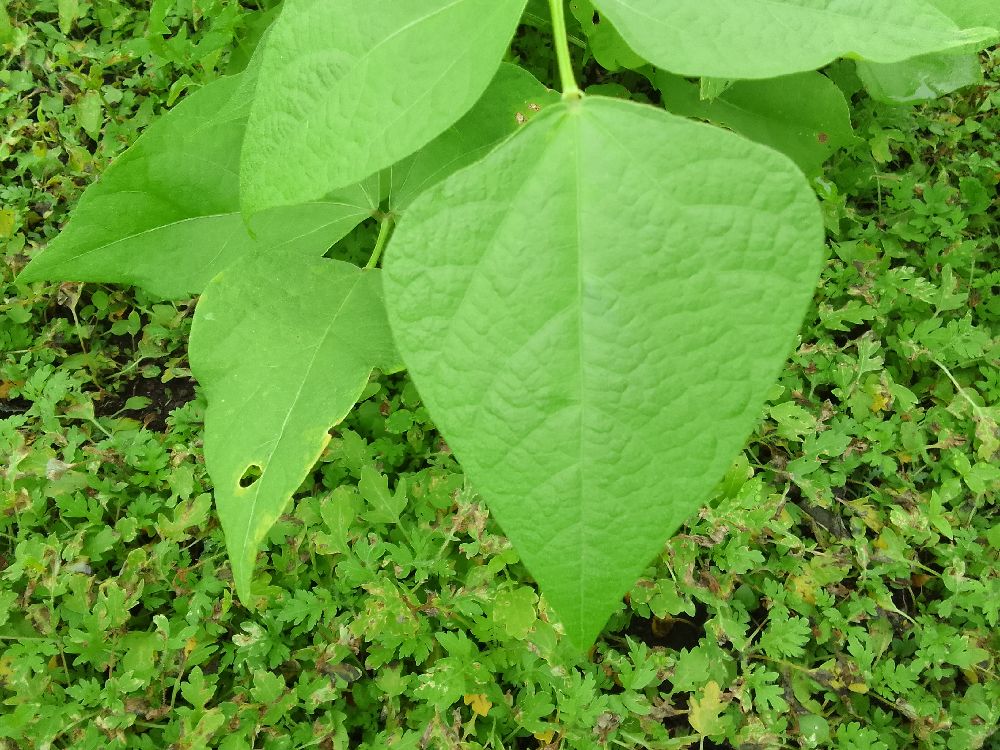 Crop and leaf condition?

common bean, healthy
